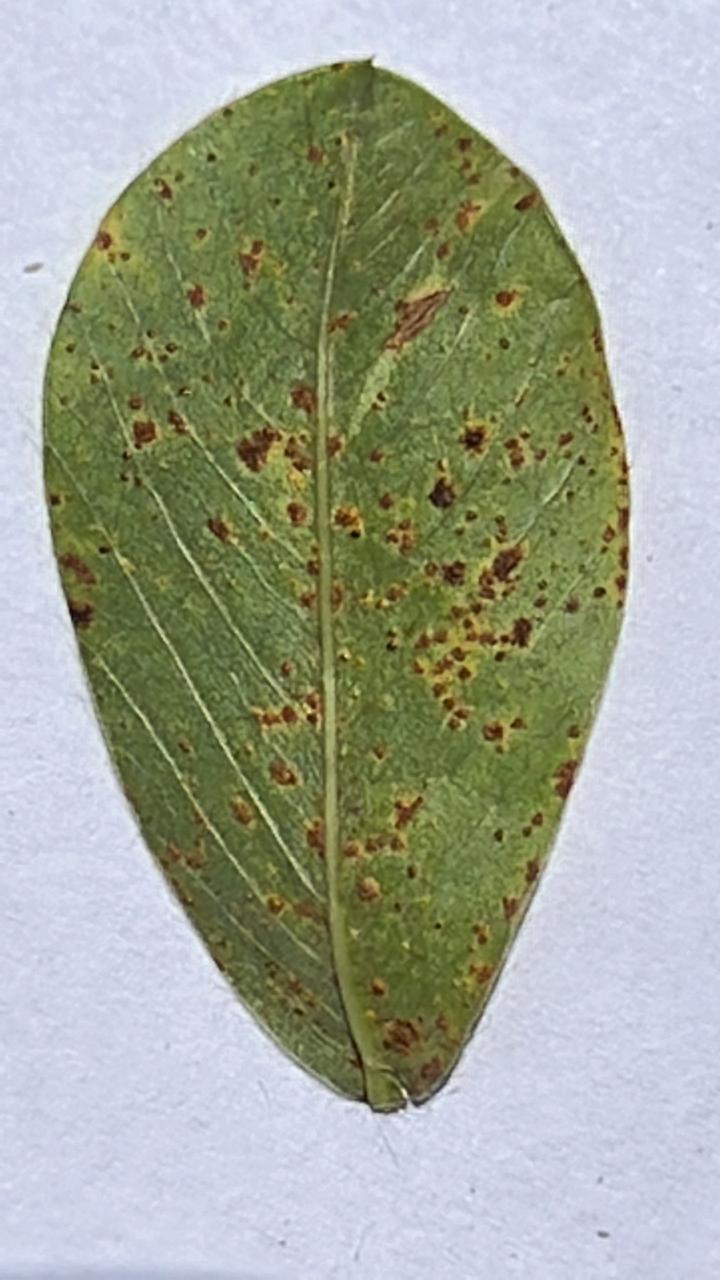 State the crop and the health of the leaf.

peanut, puccinia arachidis
